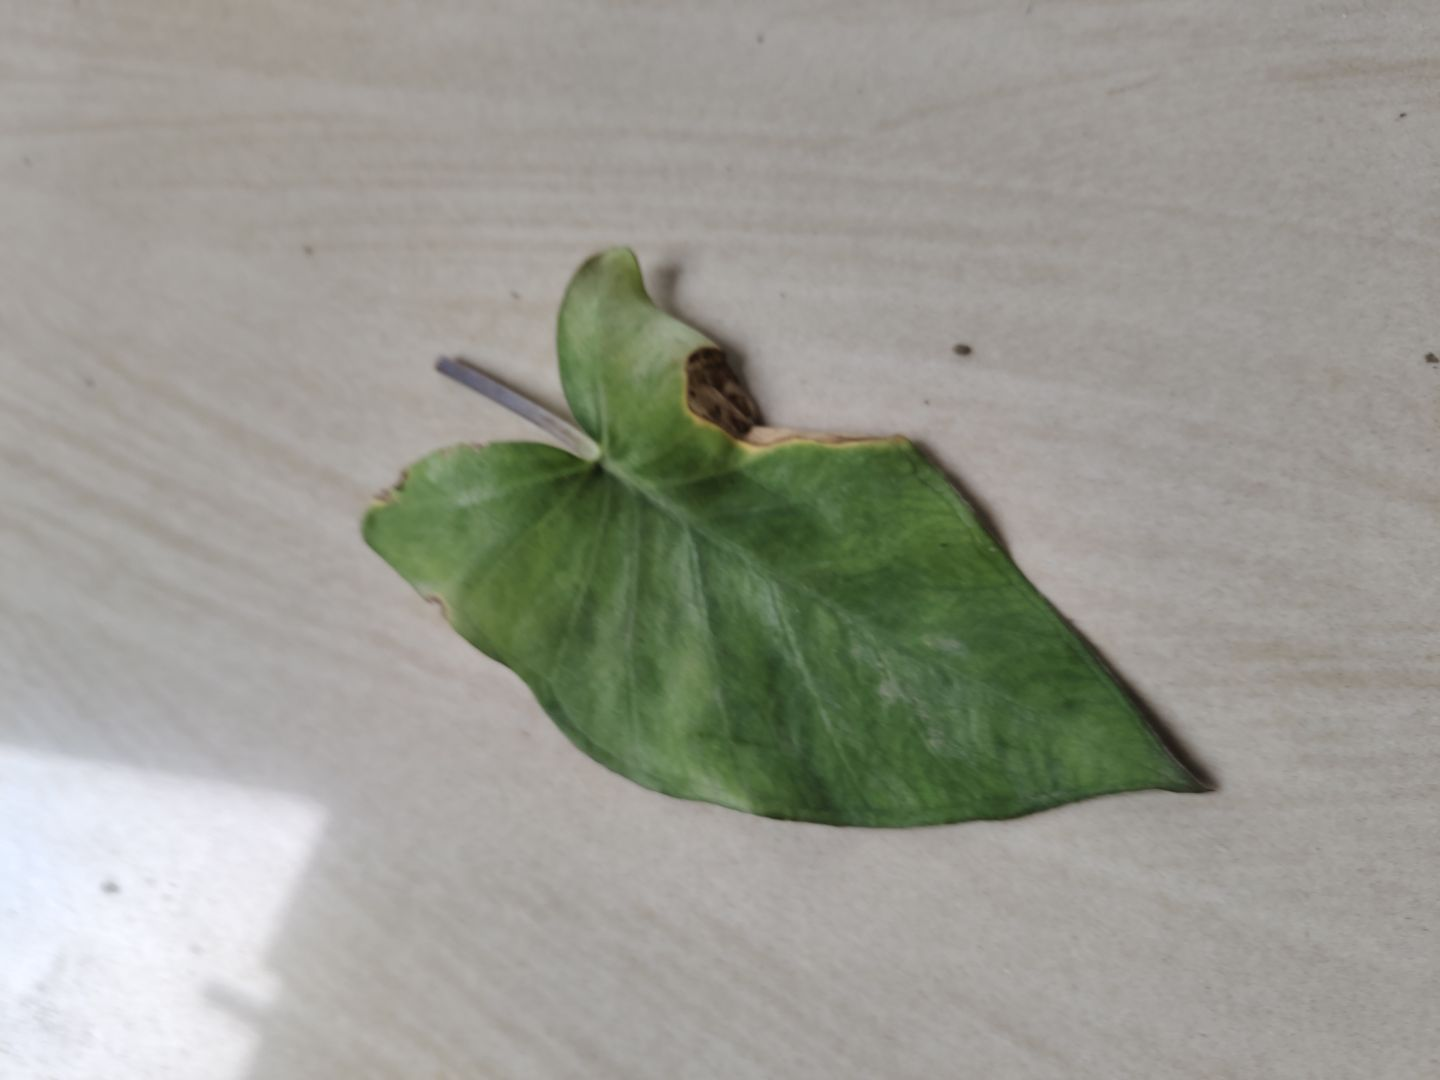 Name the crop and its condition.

taro, leaf blight
